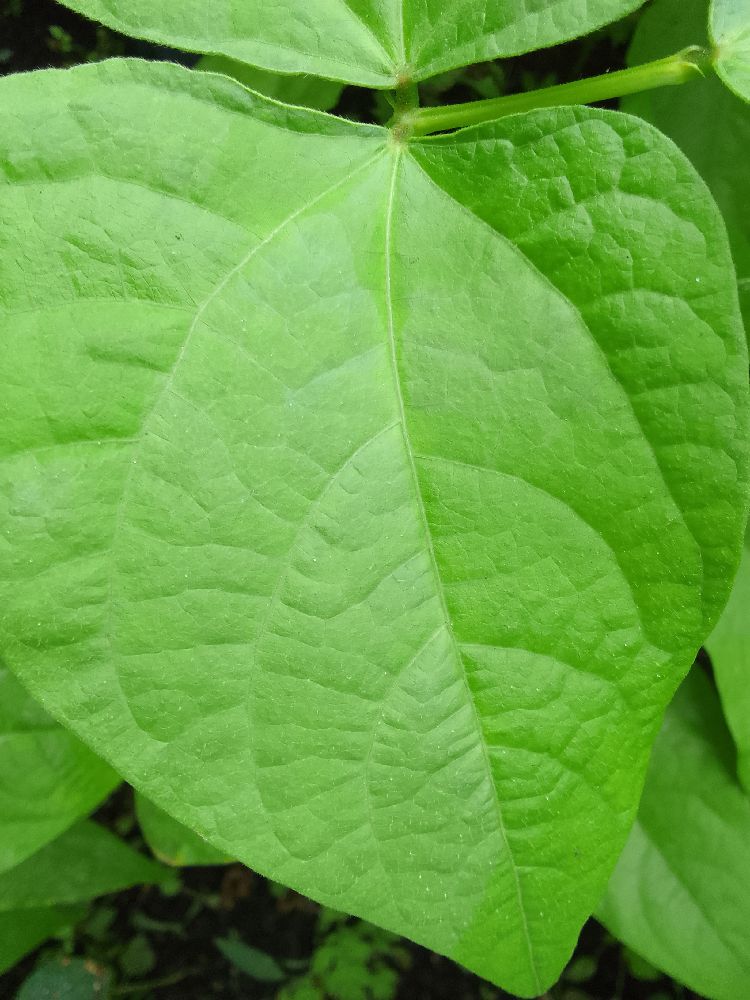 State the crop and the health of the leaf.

common bean, healthy
